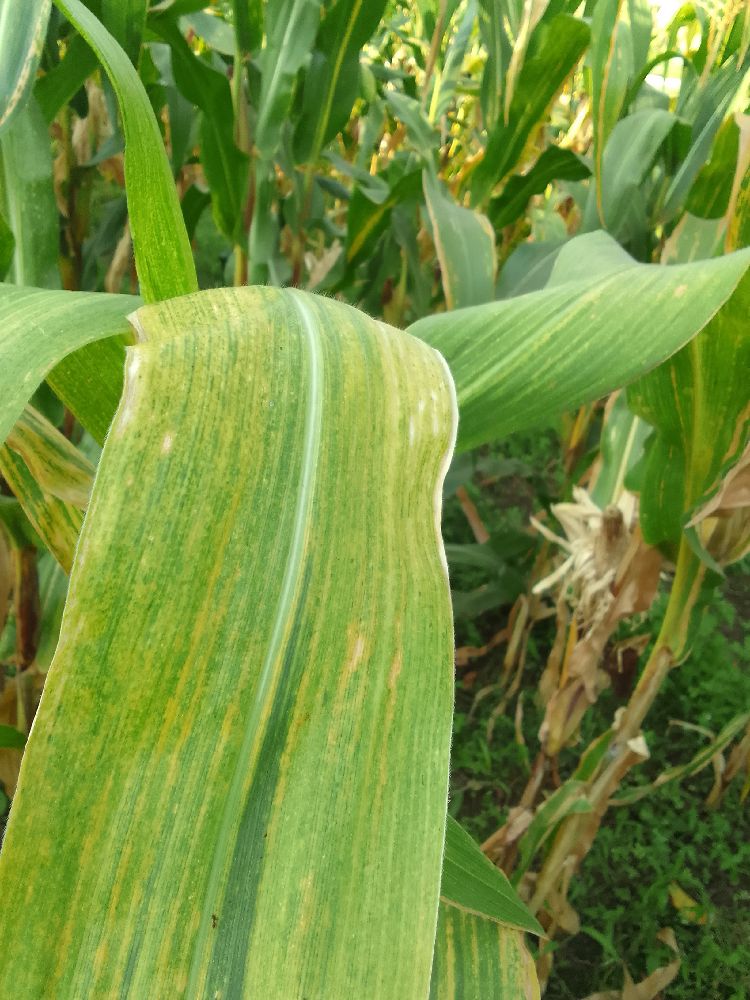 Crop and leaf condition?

maize, maize lethal necrosis
